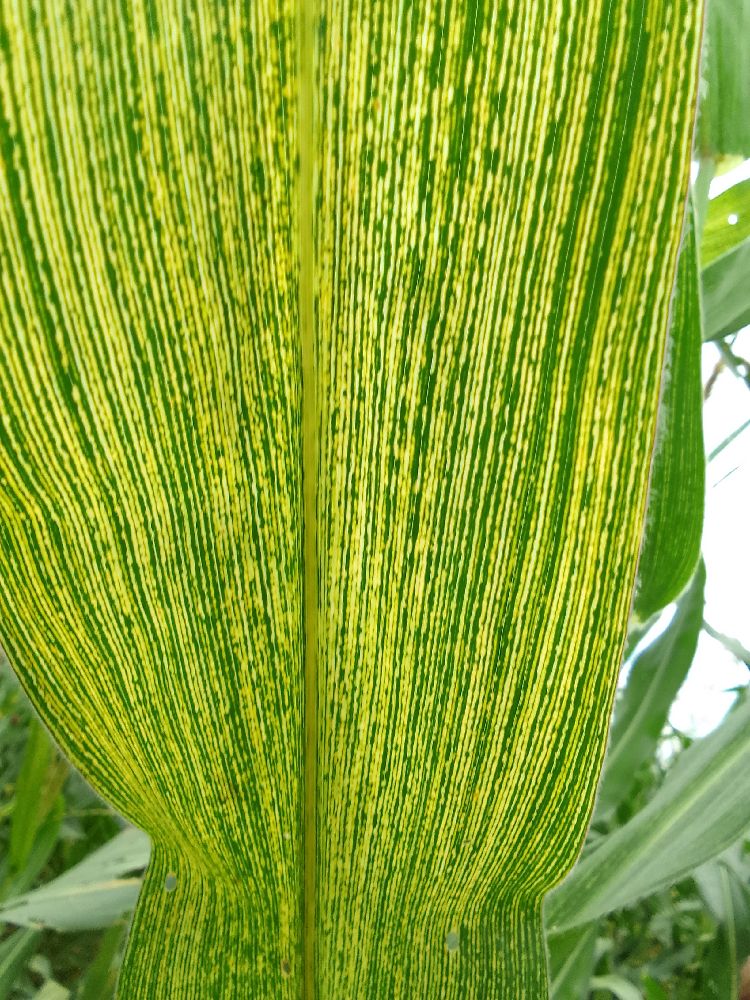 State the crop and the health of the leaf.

maize, maize streak virus
